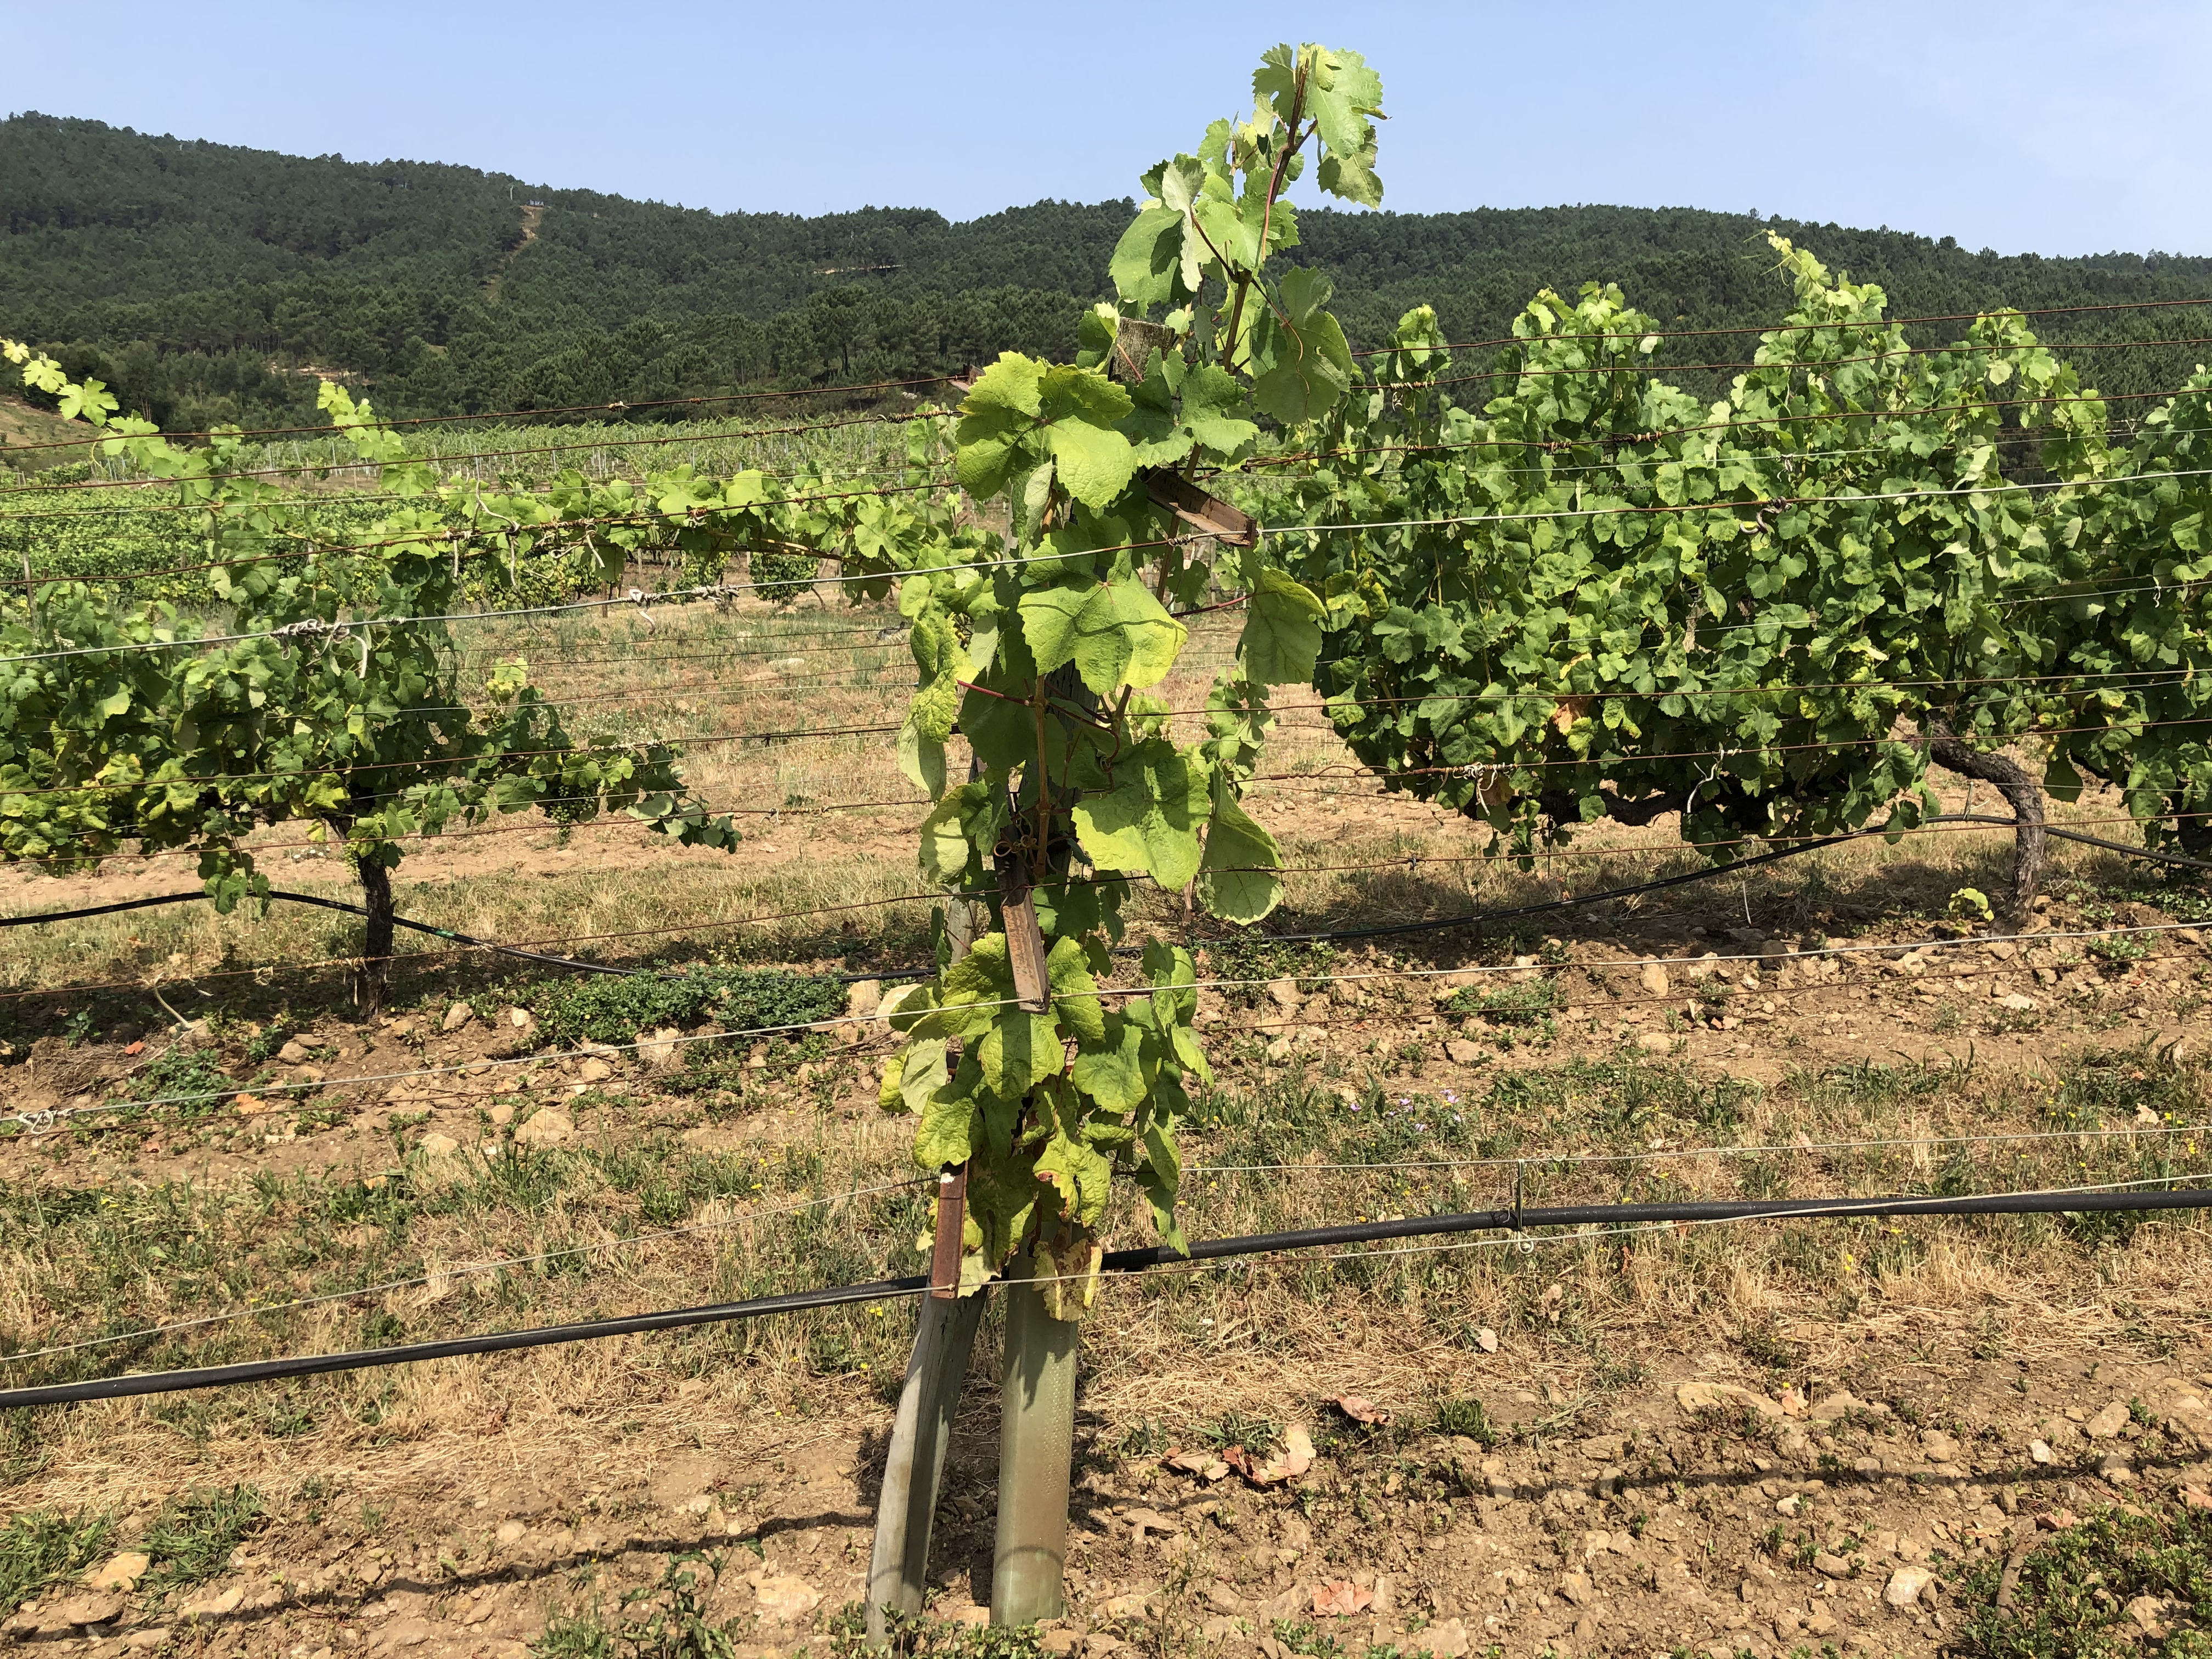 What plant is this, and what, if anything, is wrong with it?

grapevine, not affected by esca disease
